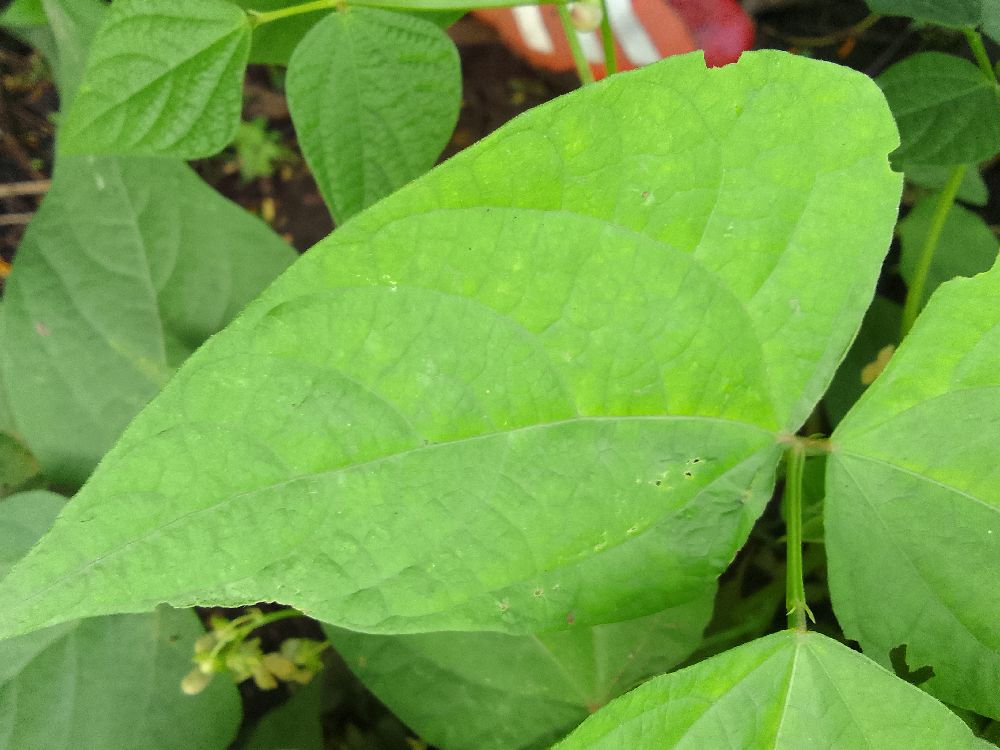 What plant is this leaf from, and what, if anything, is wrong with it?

common bean, healthy
